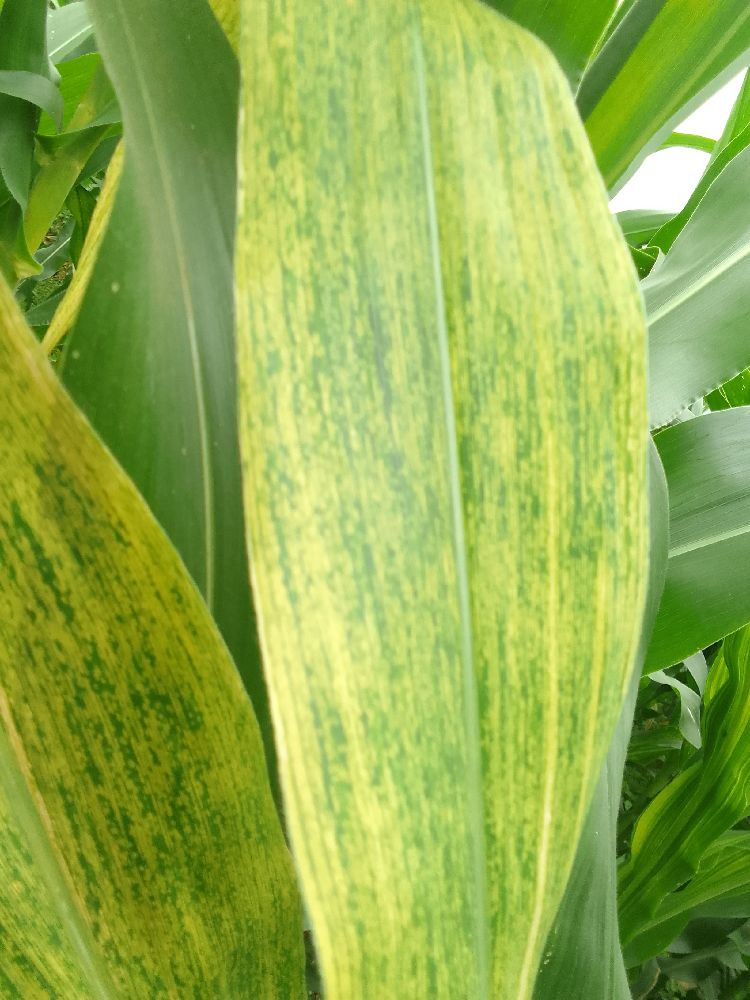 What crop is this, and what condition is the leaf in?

maize, maize lethal necrosis
